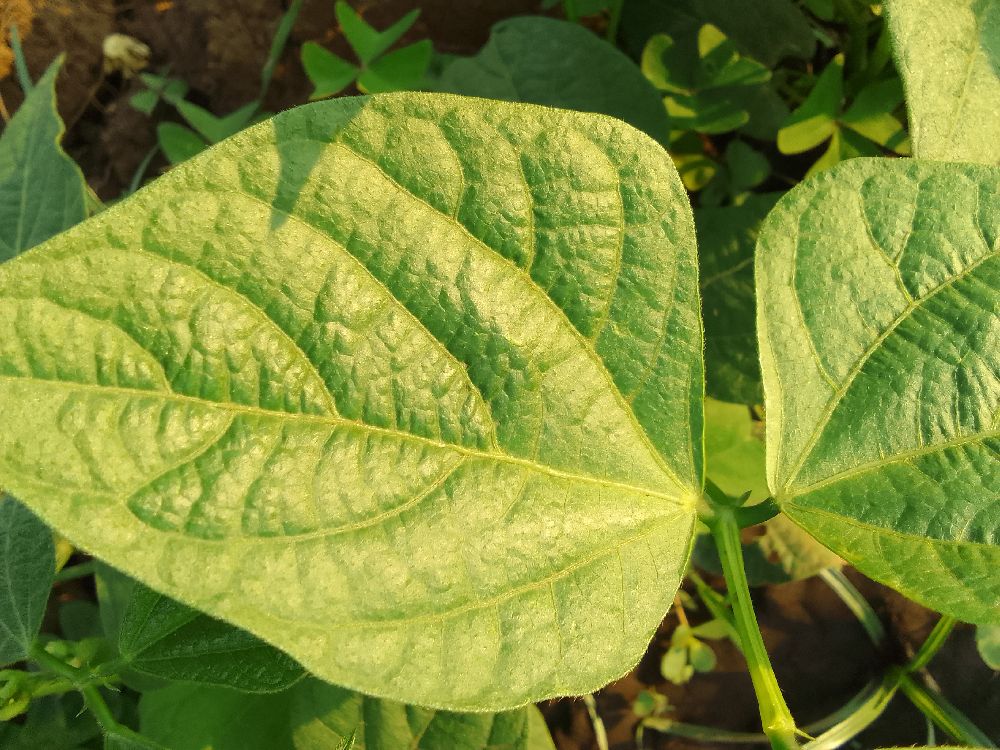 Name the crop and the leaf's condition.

common bean, healthy
